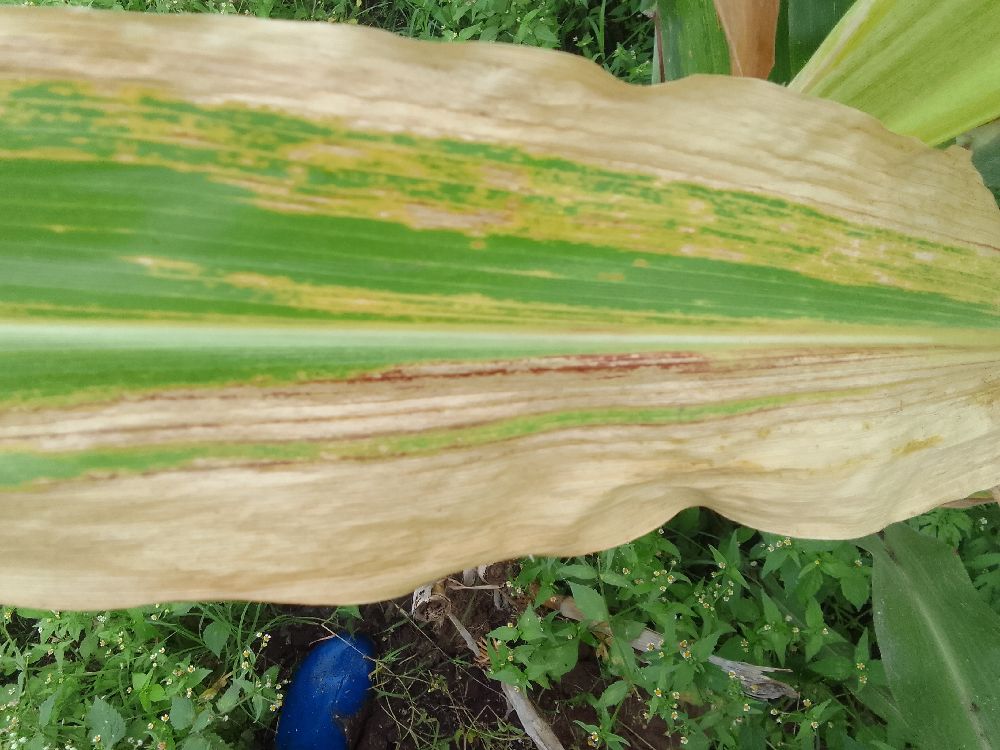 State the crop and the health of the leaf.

maize, maize lethal necrosis
